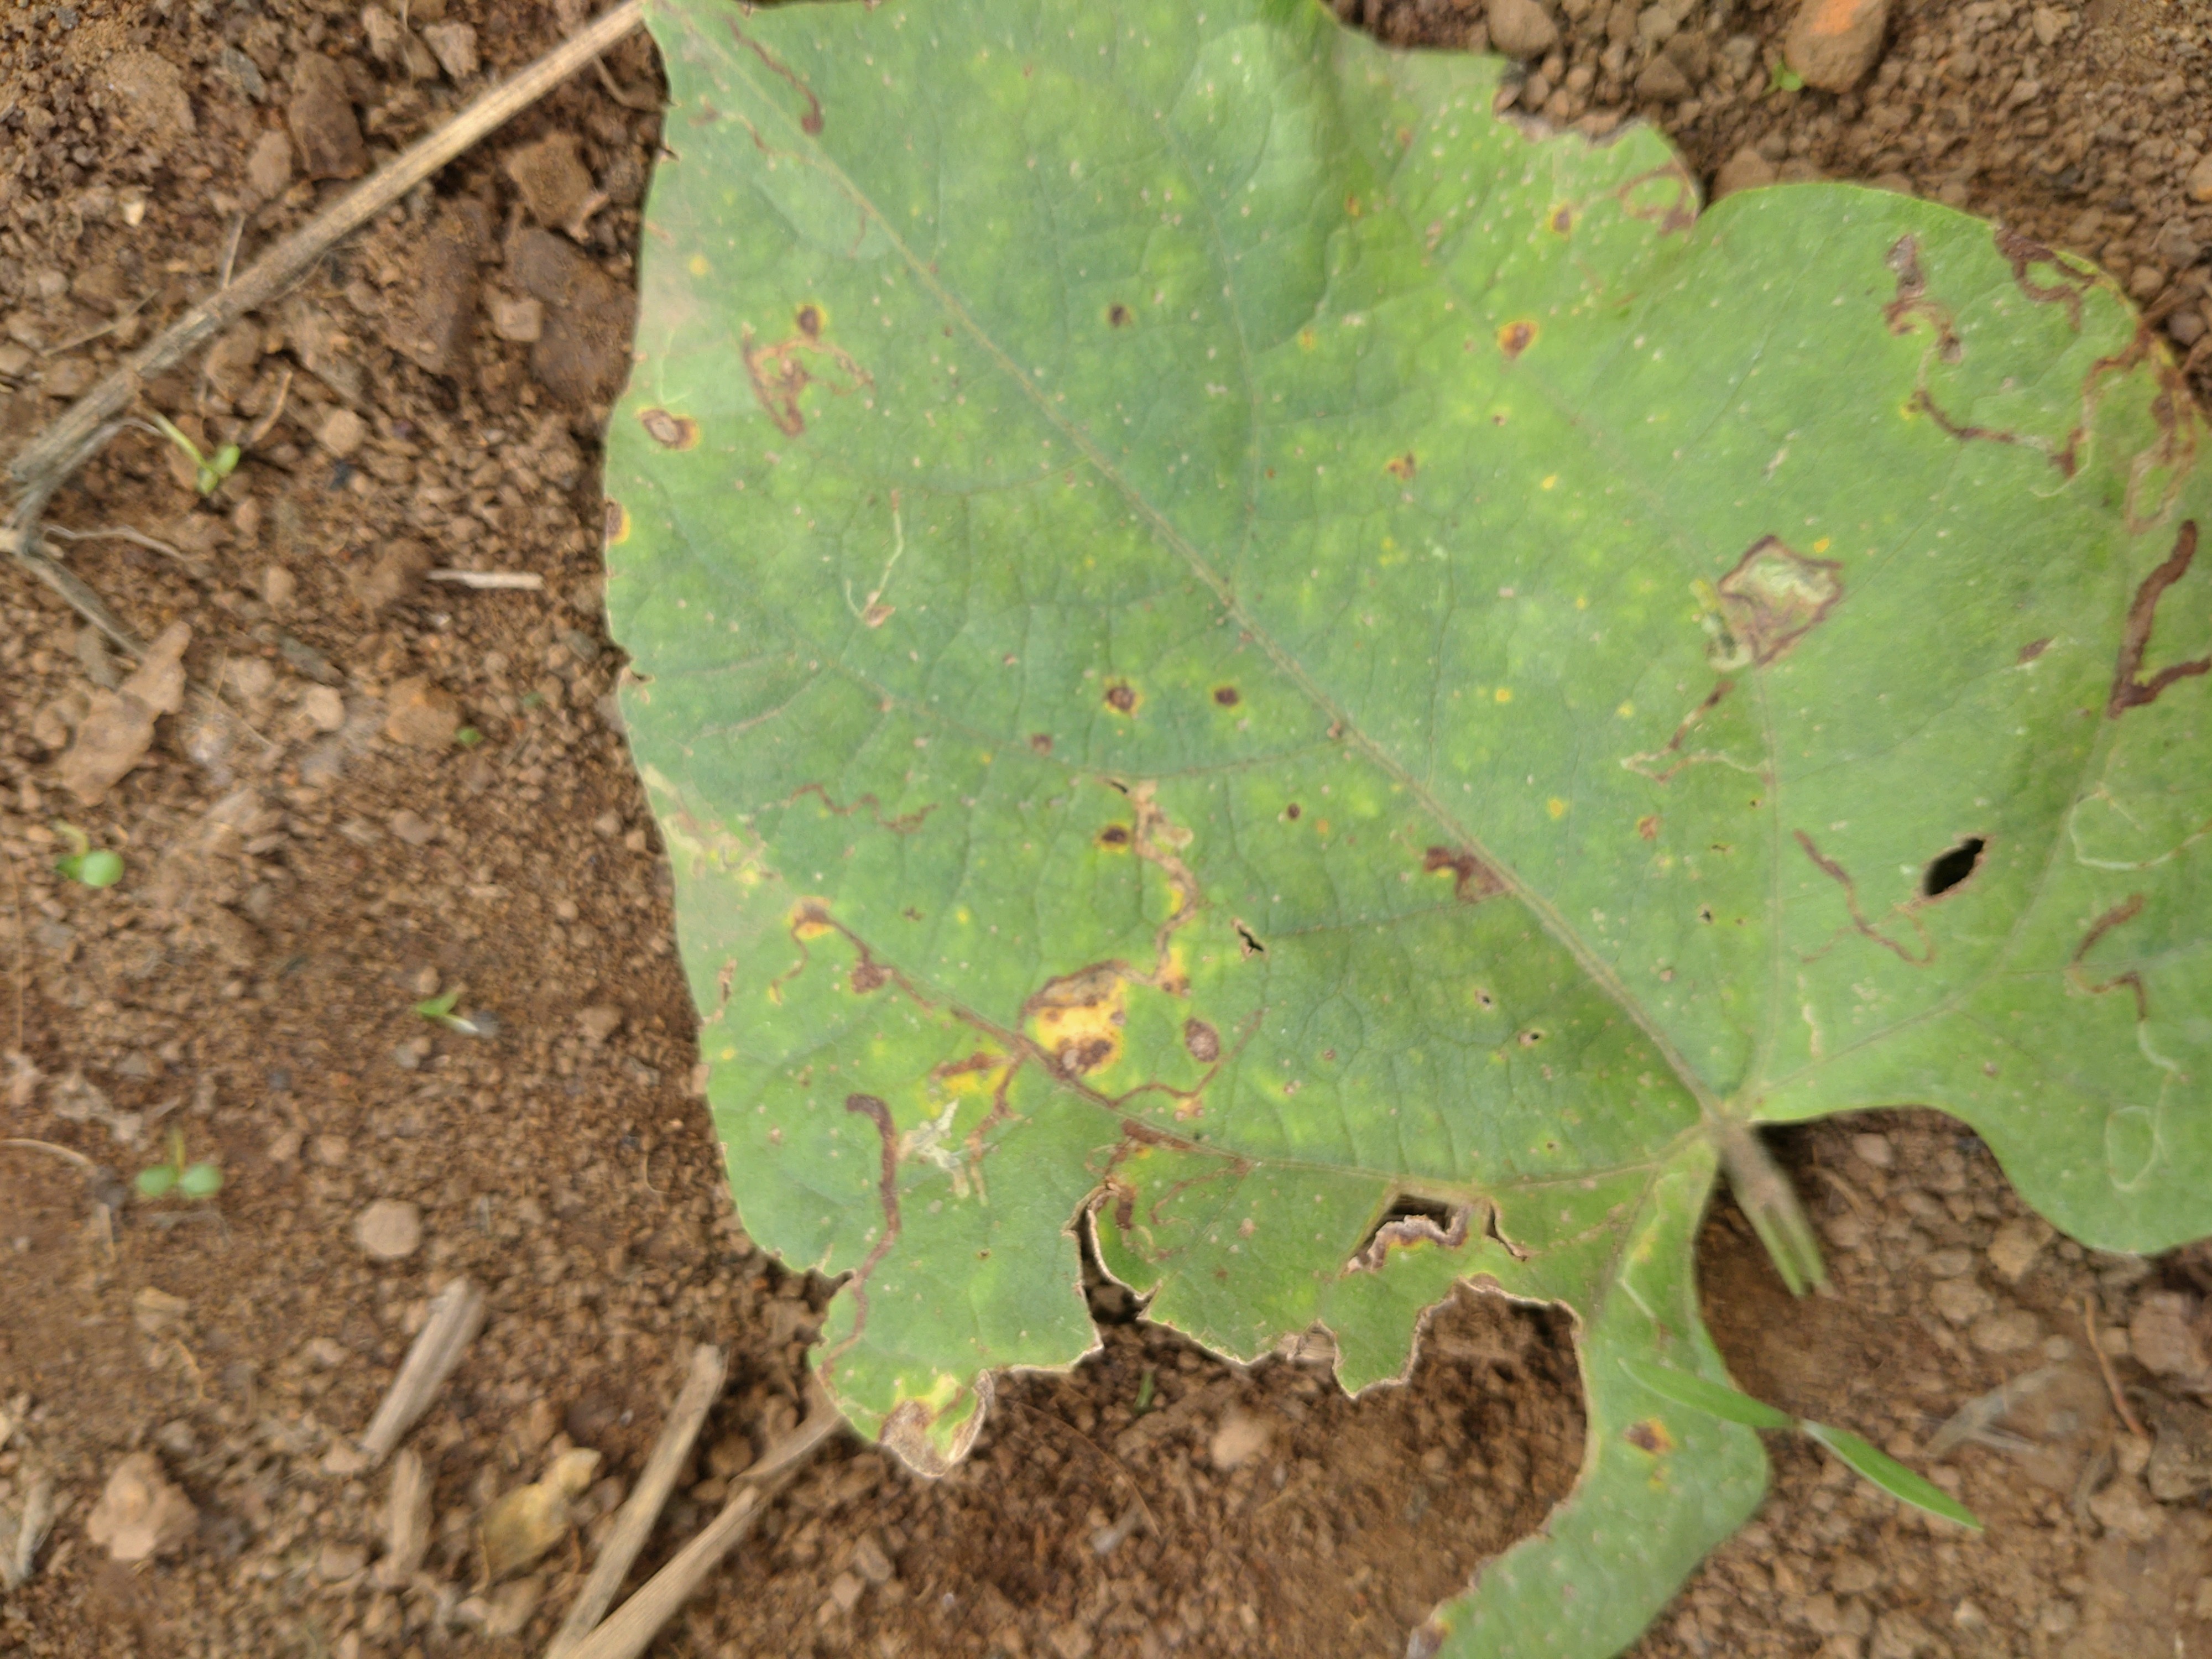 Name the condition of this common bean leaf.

rust
